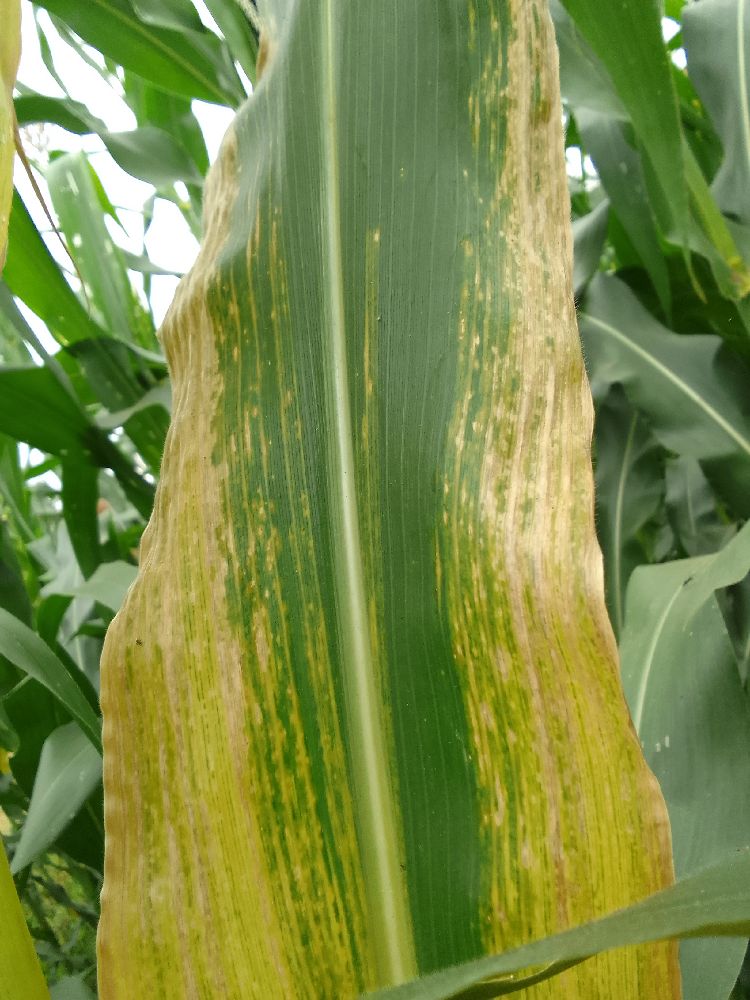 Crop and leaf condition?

maize, maize lethal necrosis
